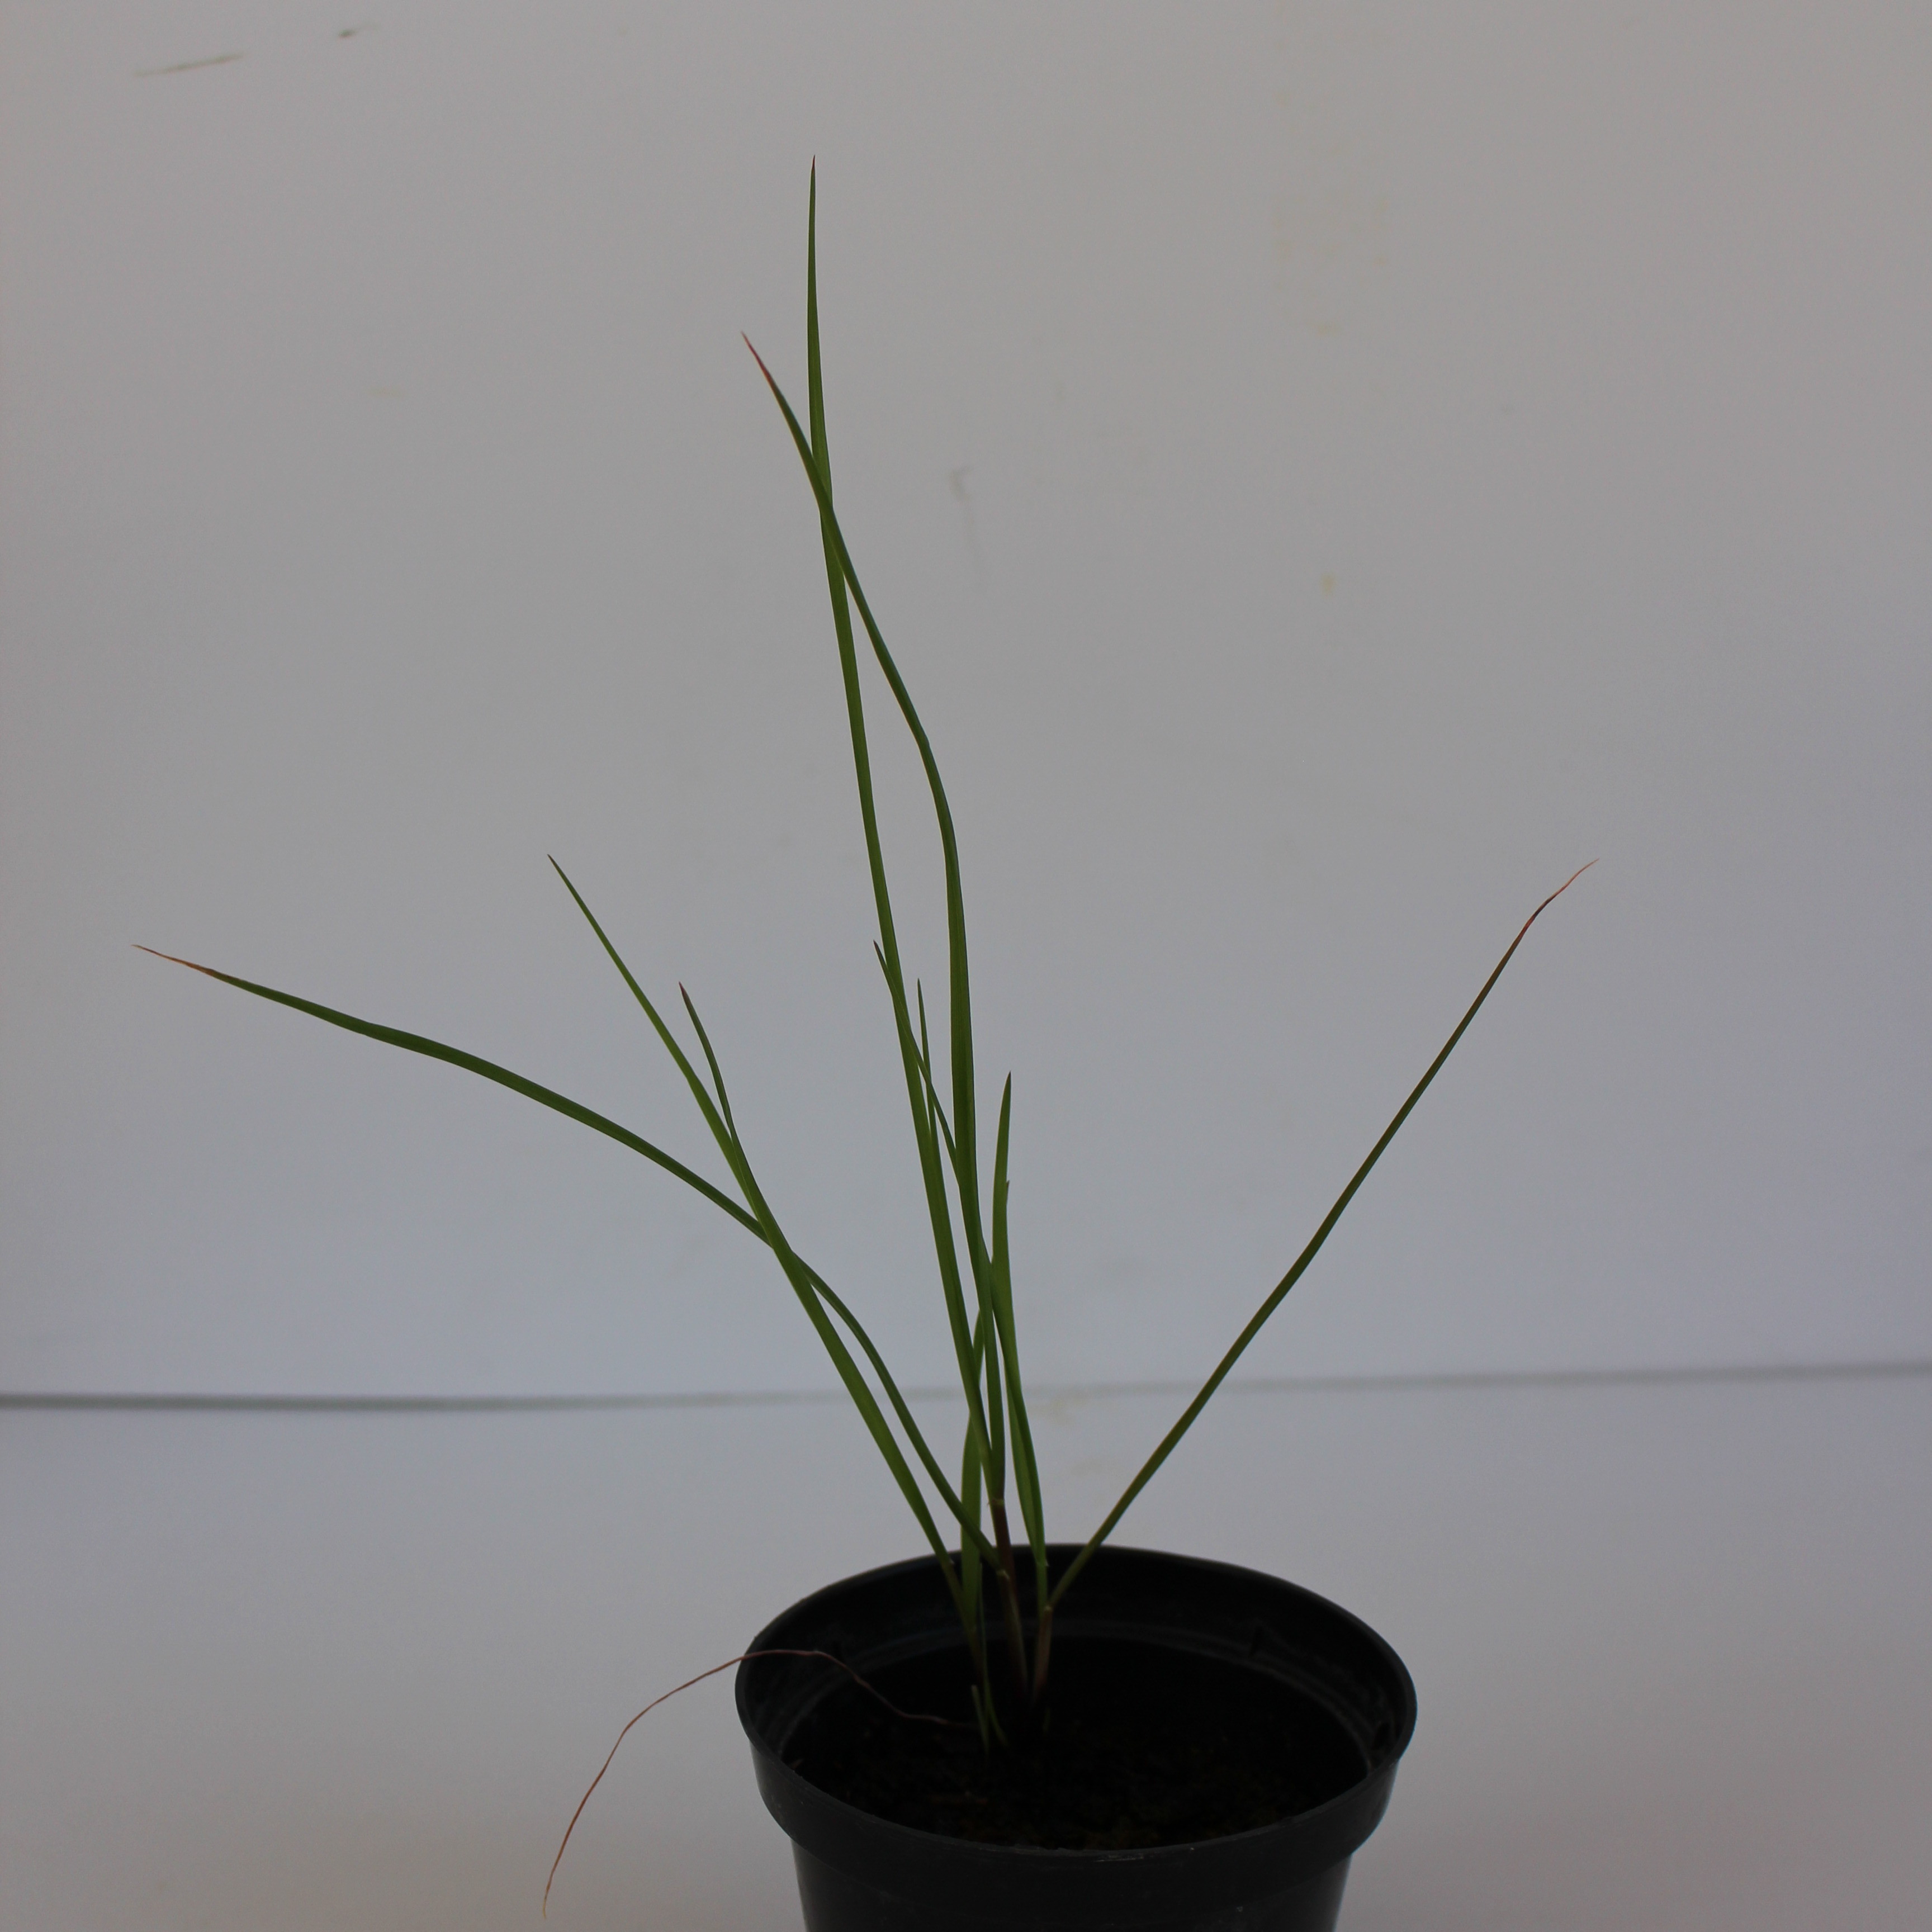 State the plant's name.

Lolium multiflorum
